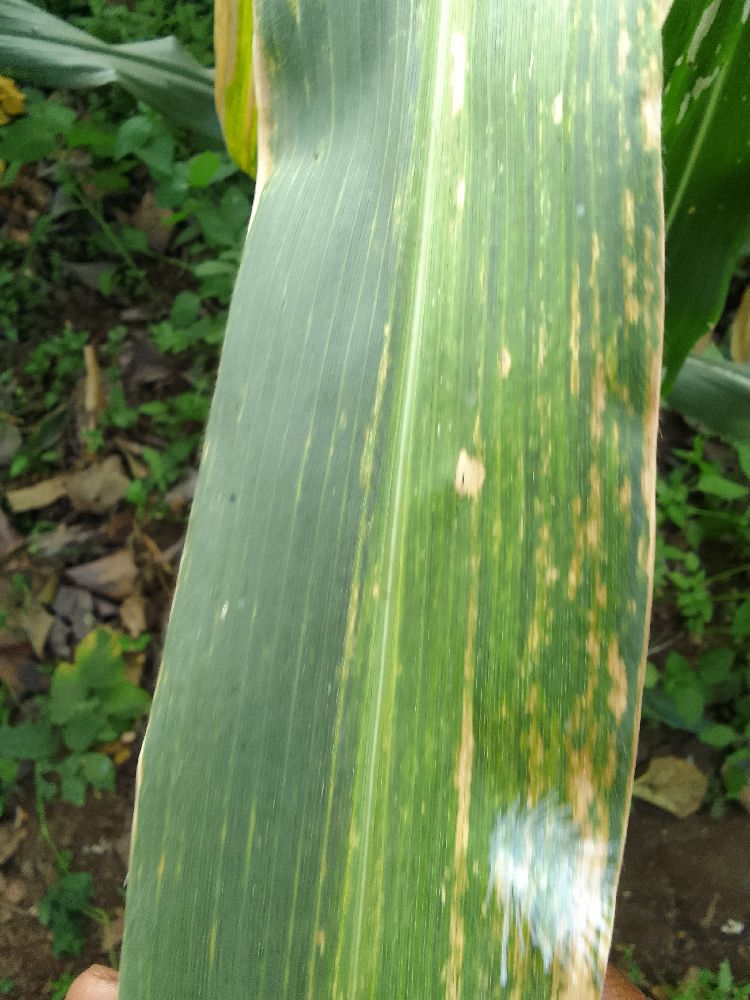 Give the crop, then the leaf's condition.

maize, maize lethal necrosis
